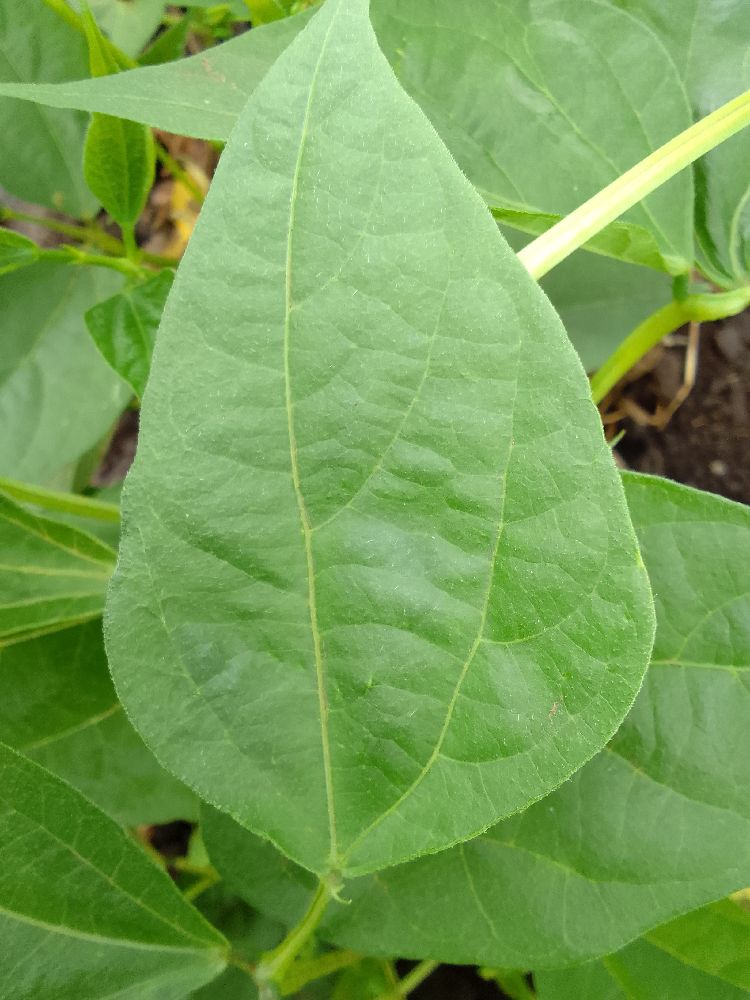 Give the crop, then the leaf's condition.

common bean, healthy
